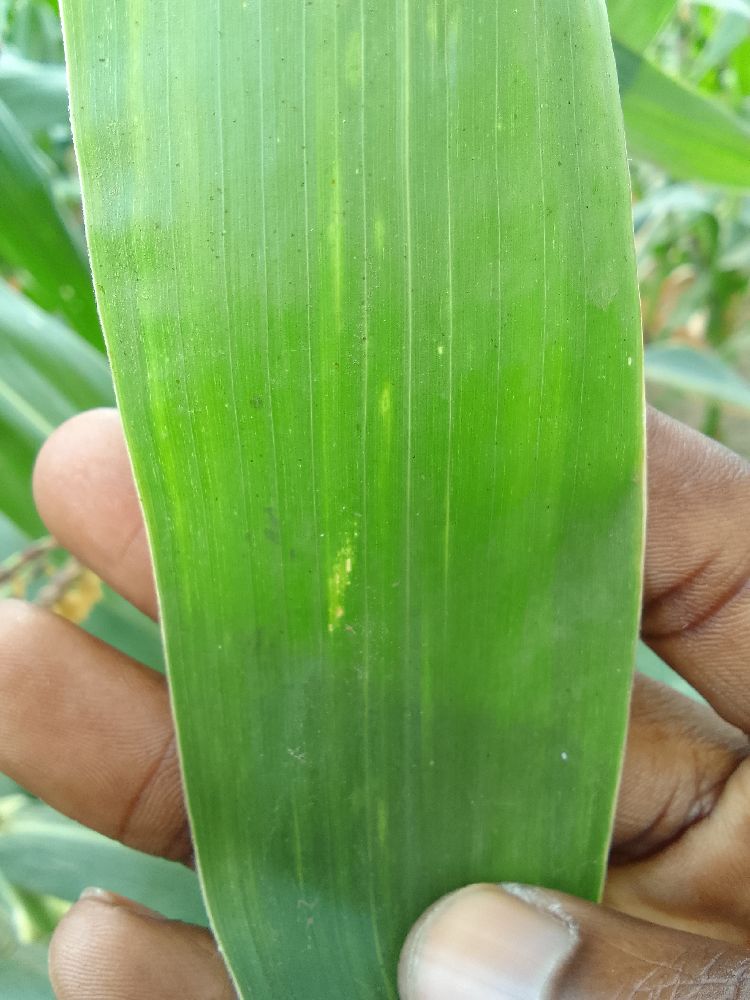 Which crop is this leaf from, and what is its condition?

maize, healthy
